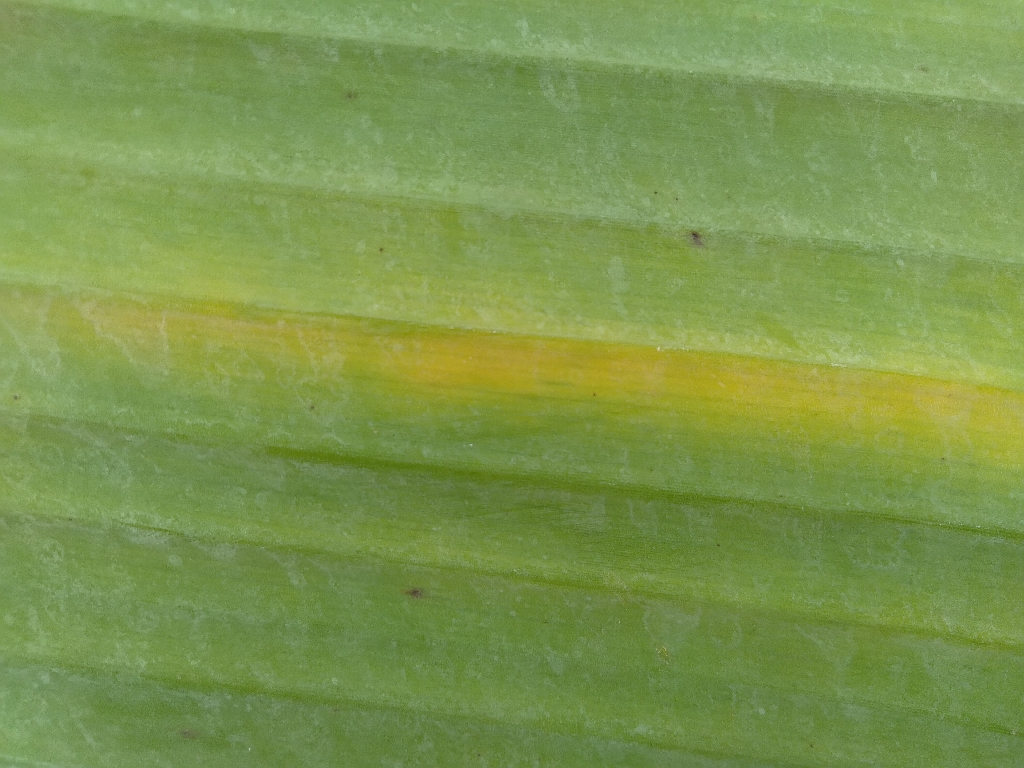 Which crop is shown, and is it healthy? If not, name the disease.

banana, fusarium wilt race 1
